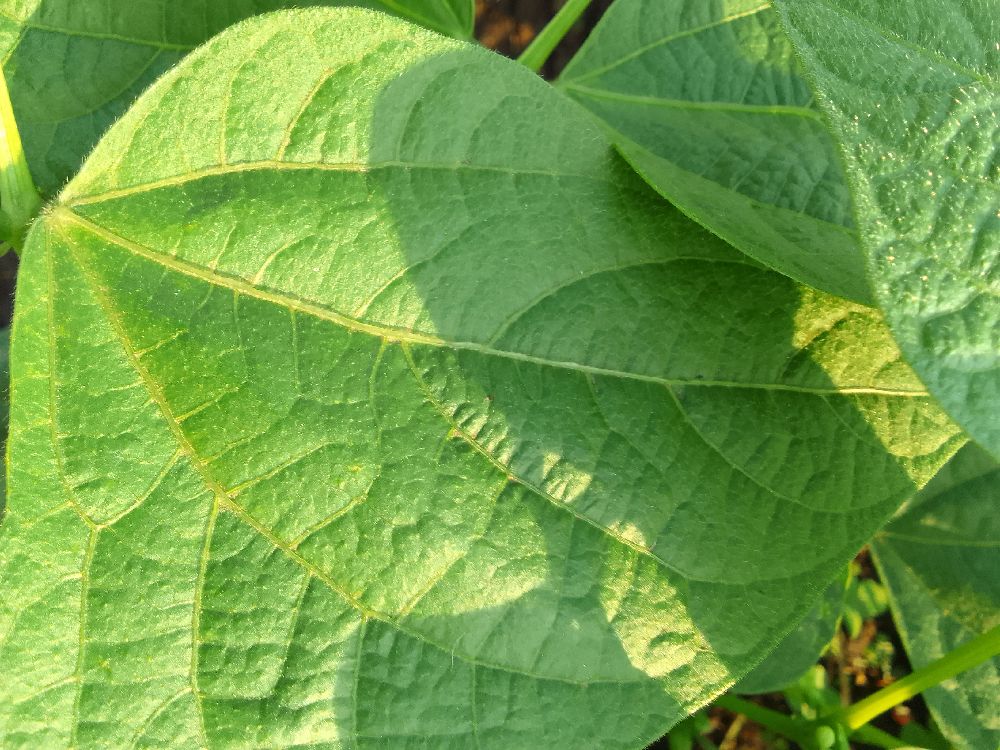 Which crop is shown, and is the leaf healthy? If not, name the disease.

common bean, healthy
